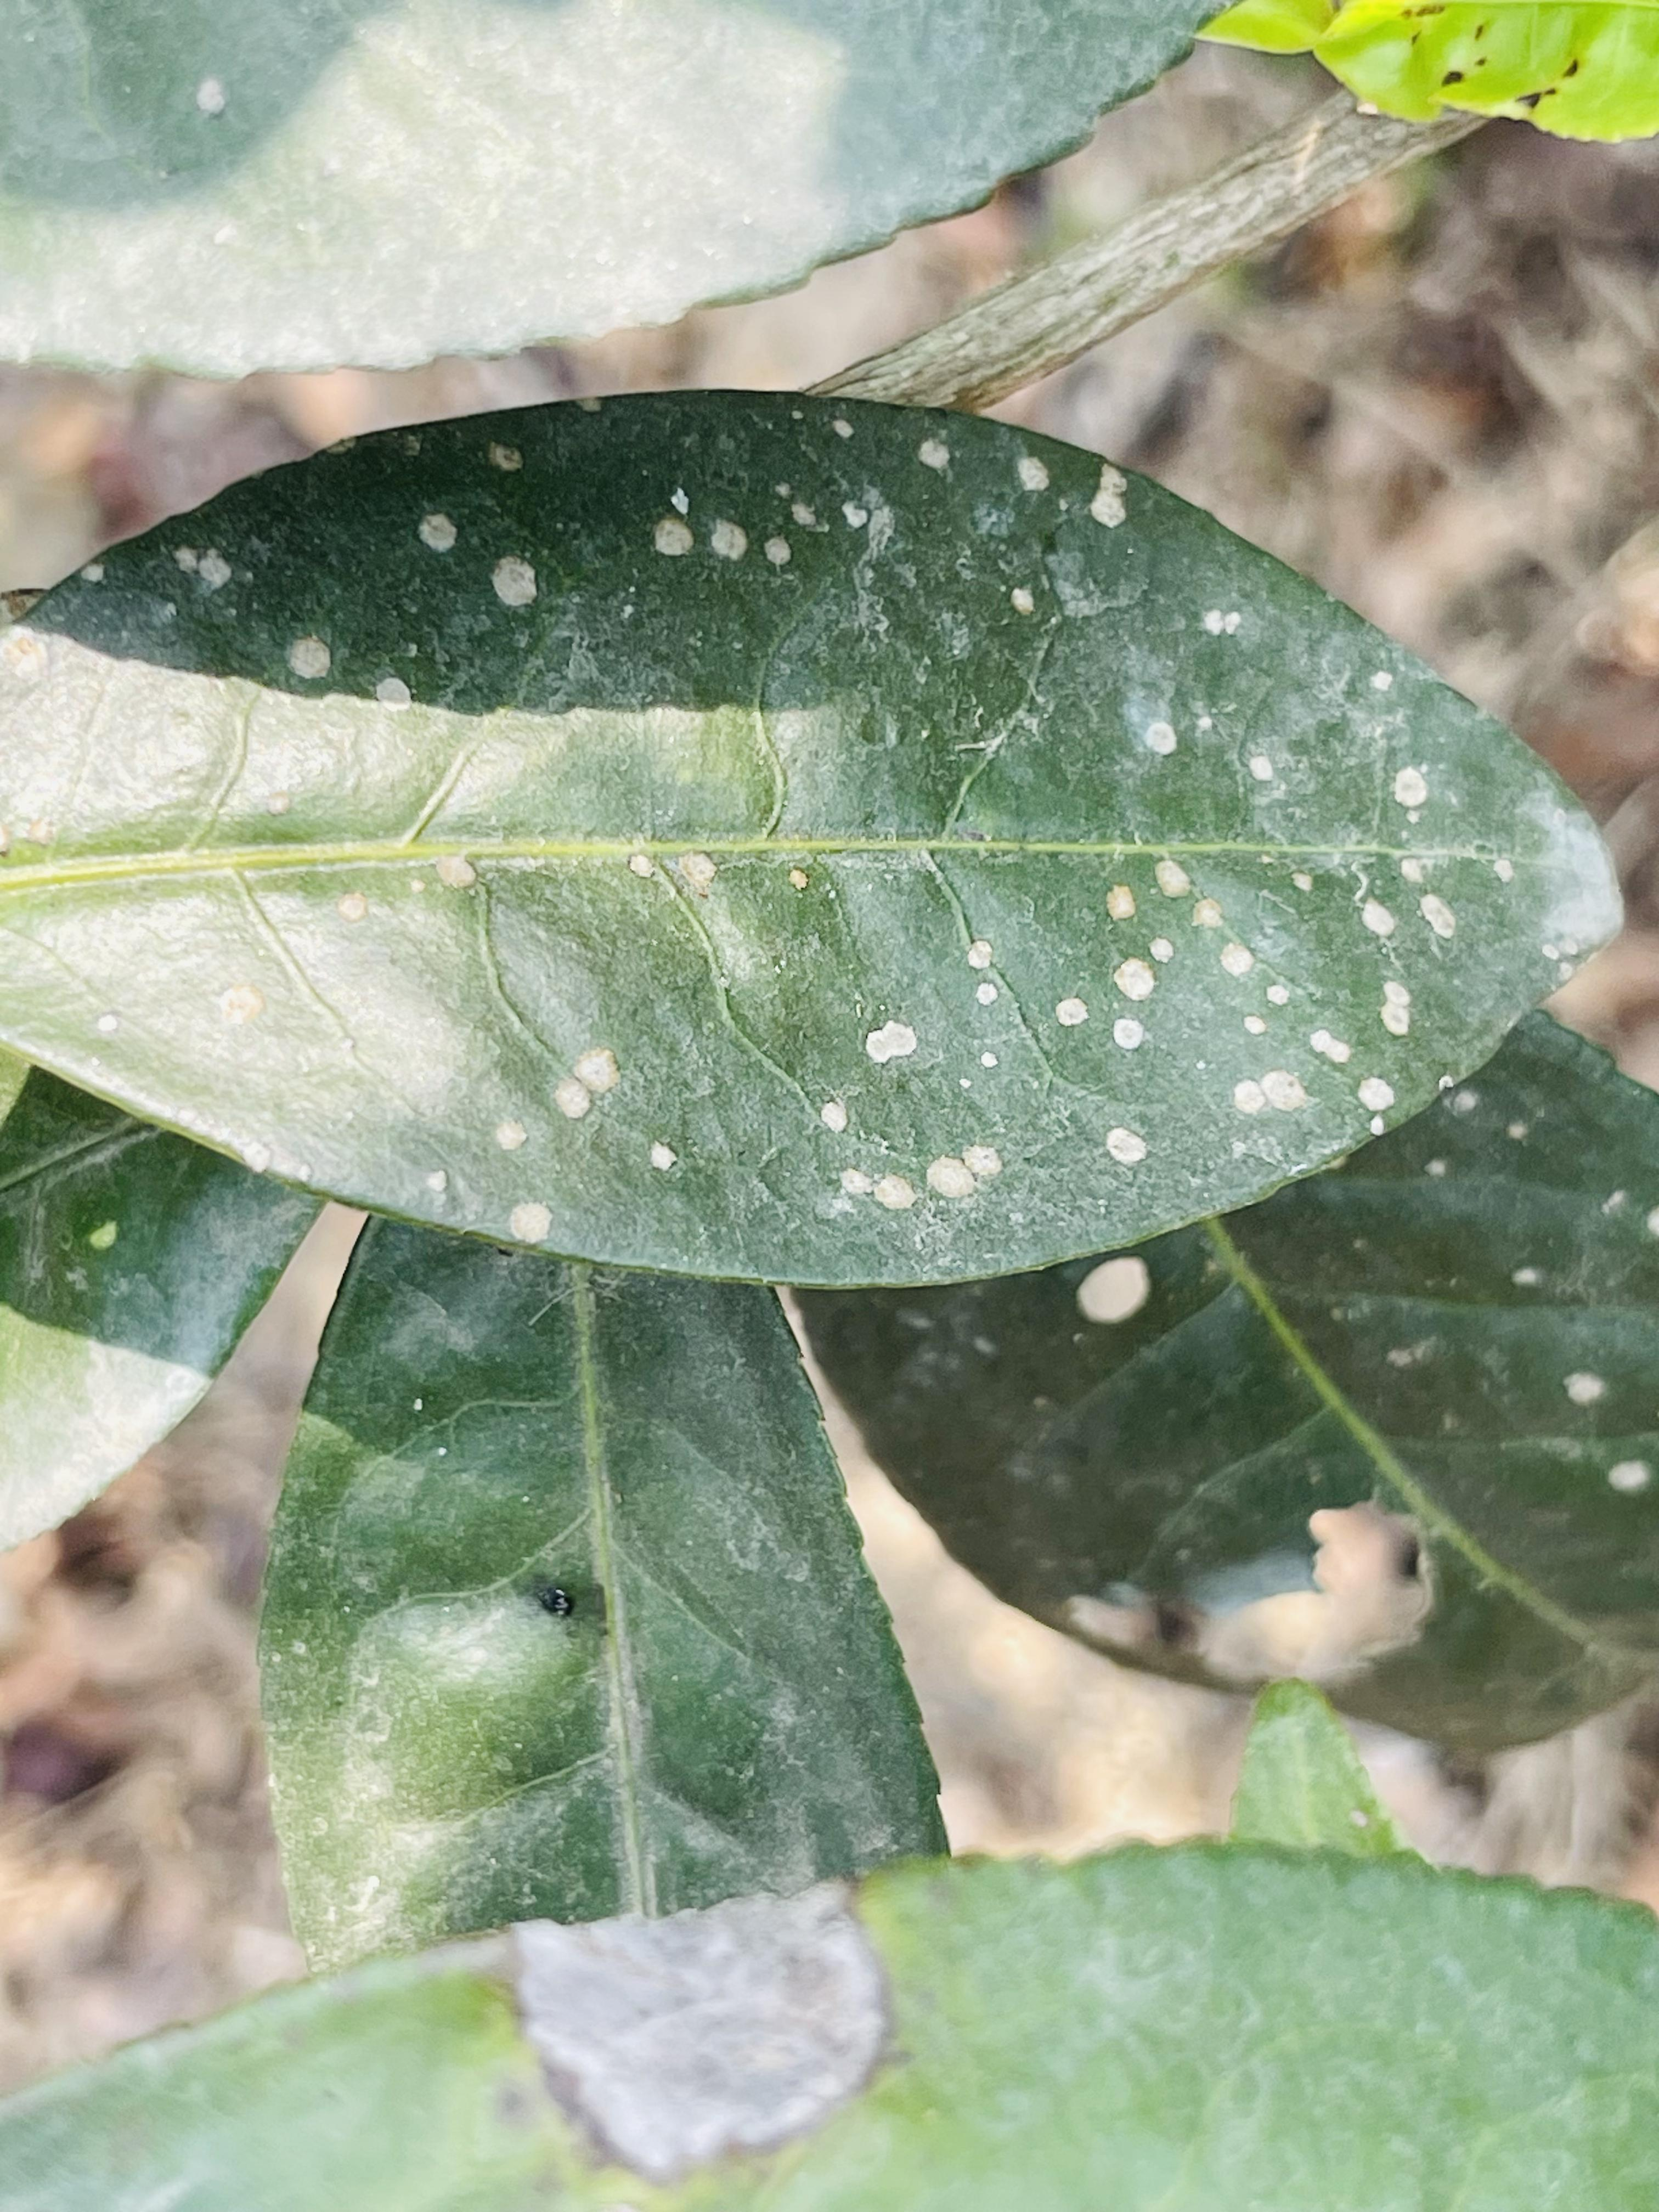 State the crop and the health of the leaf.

tea, red rust
